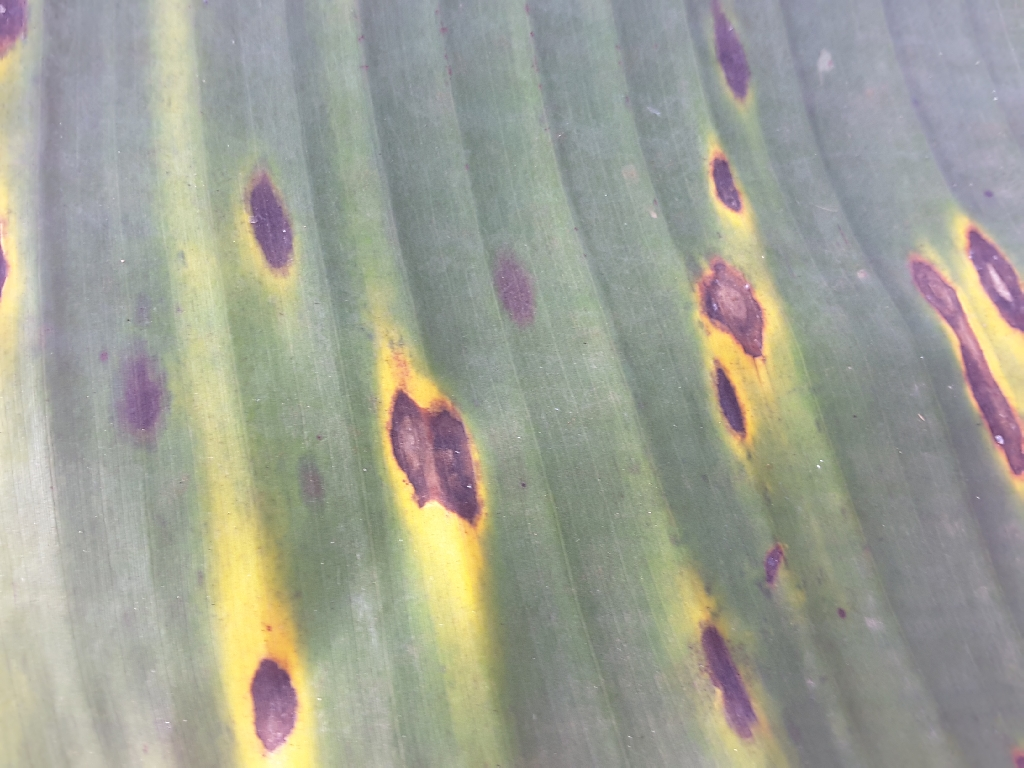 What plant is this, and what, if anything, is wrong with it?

banana, black sigatoka
